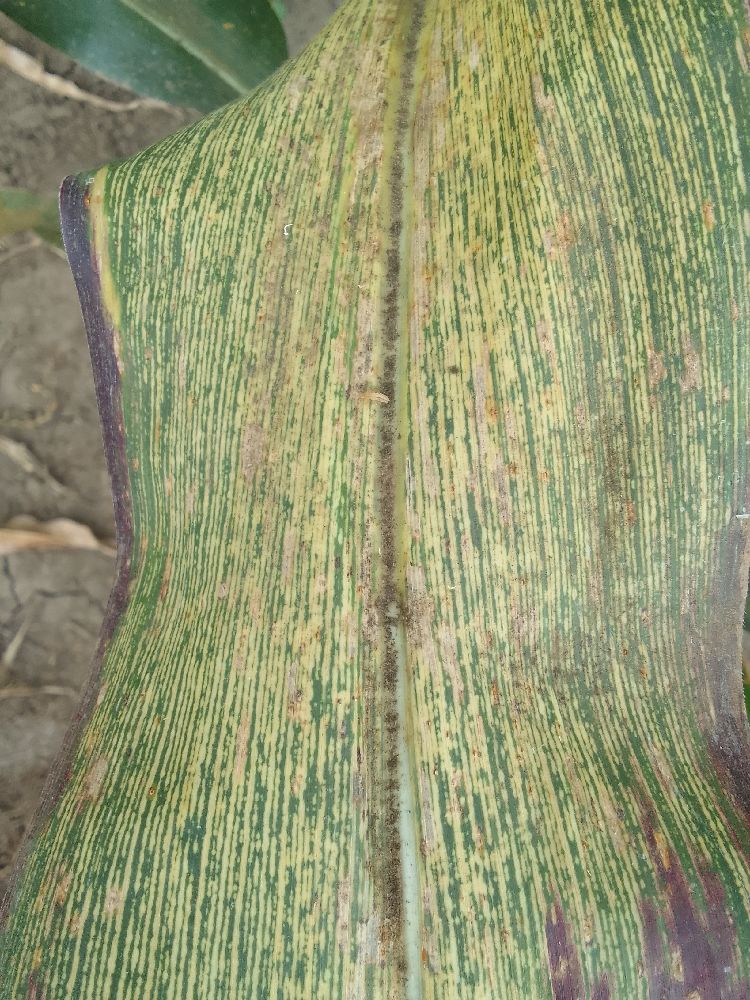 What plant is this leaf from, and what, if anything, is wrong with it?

maize, maize streak virus
